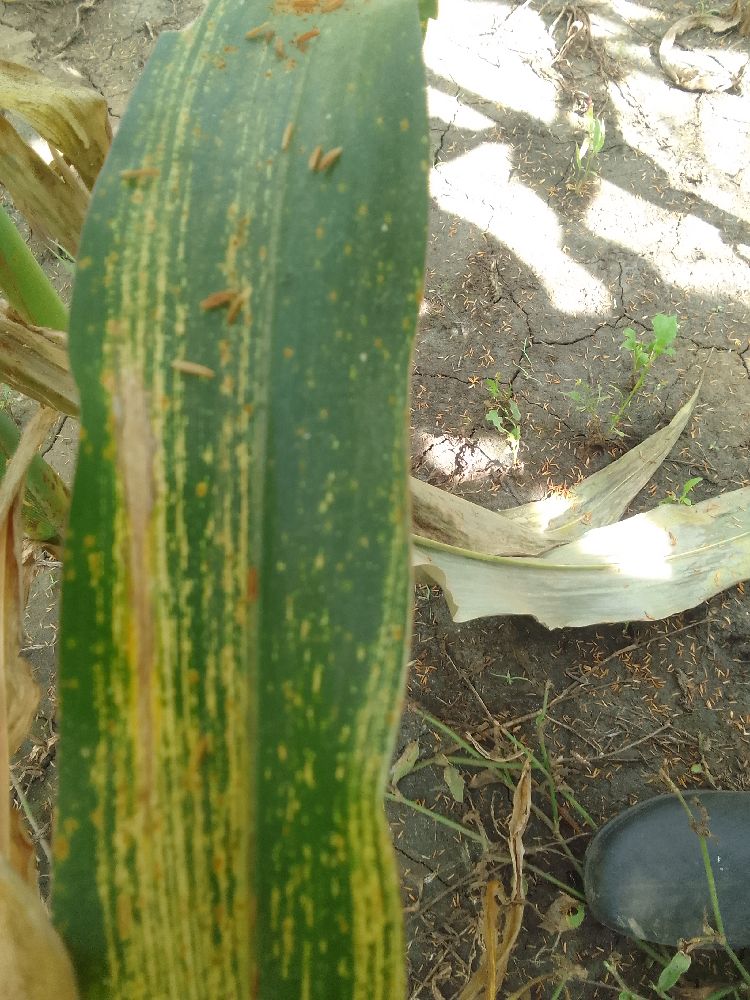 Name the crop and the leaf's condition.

maize, maize streak virus
